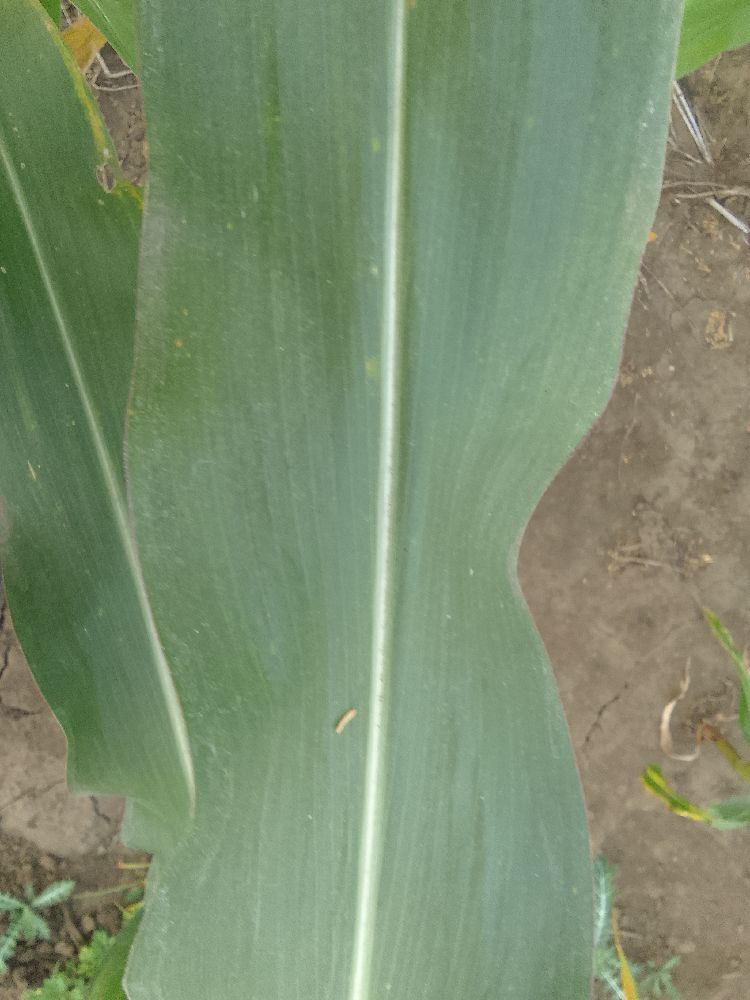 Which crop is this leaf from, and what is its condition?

maize, healthy
